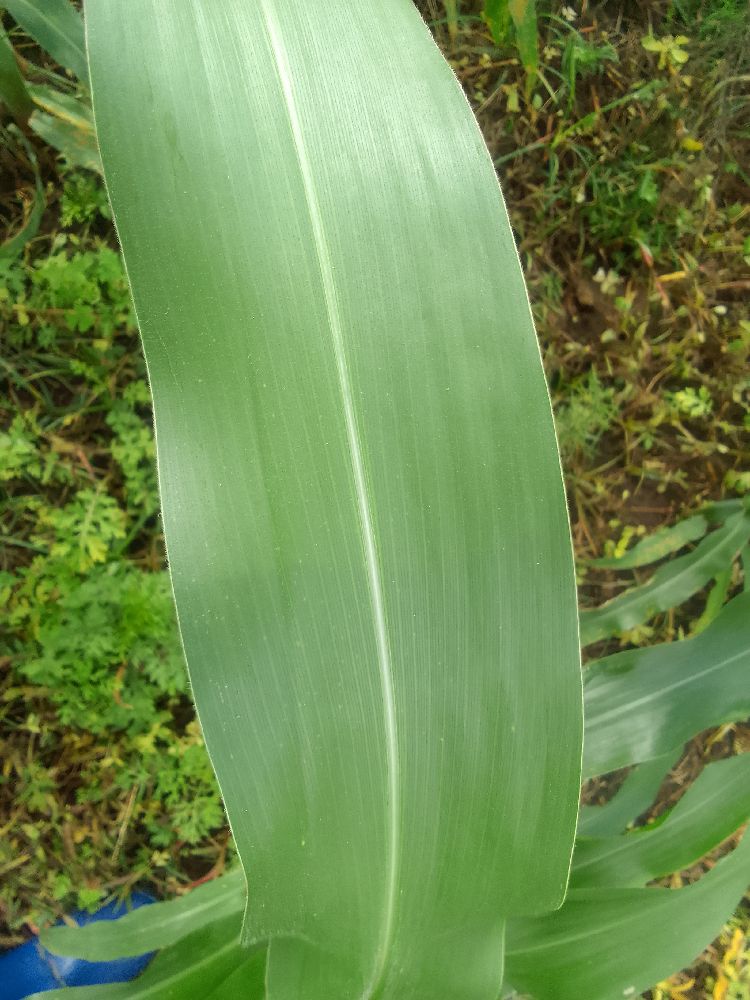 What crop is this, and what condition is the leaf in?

maize, healthy
